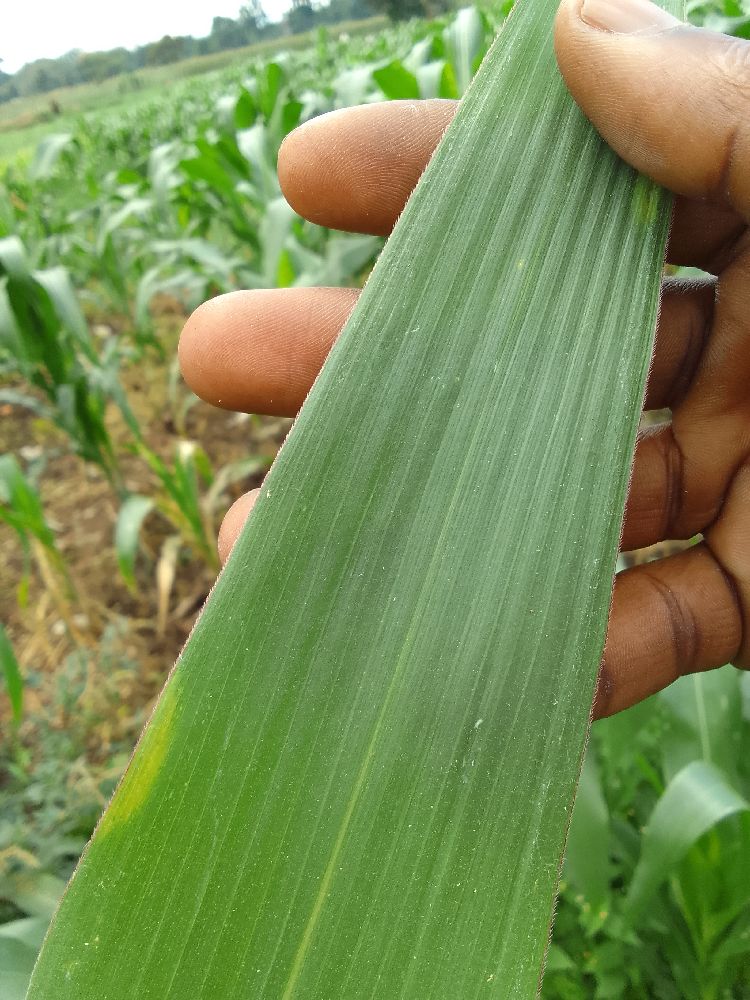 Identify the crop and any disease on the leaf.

maize, healthy
